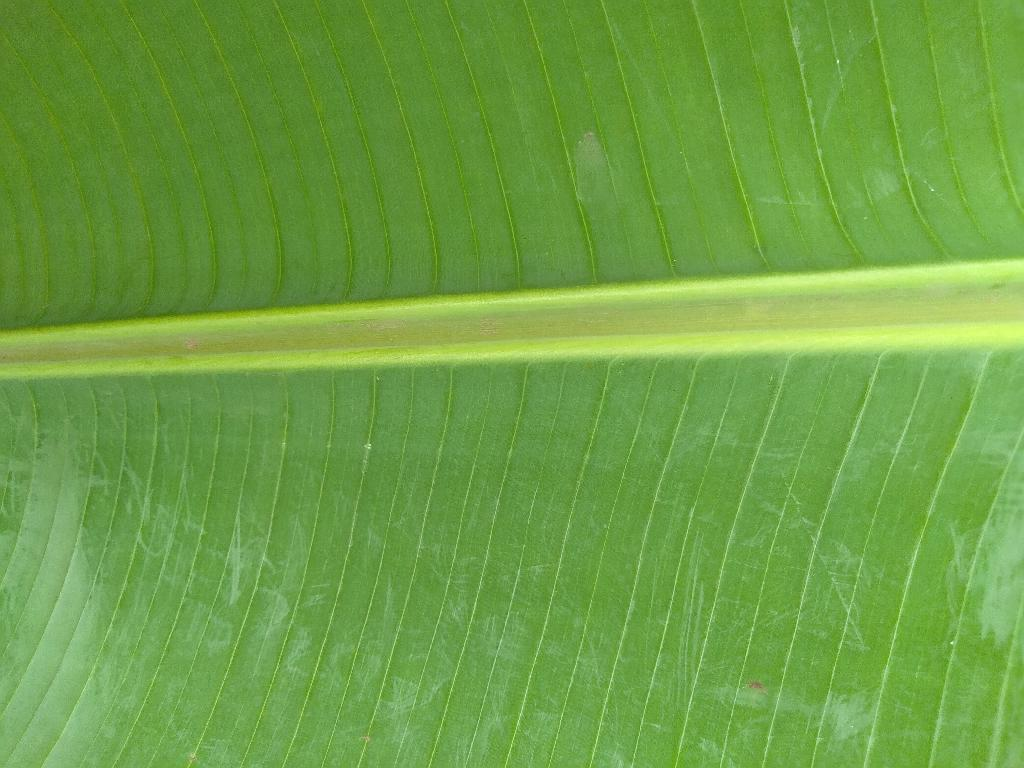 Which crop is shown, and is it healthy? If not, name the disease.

banana, healthy
